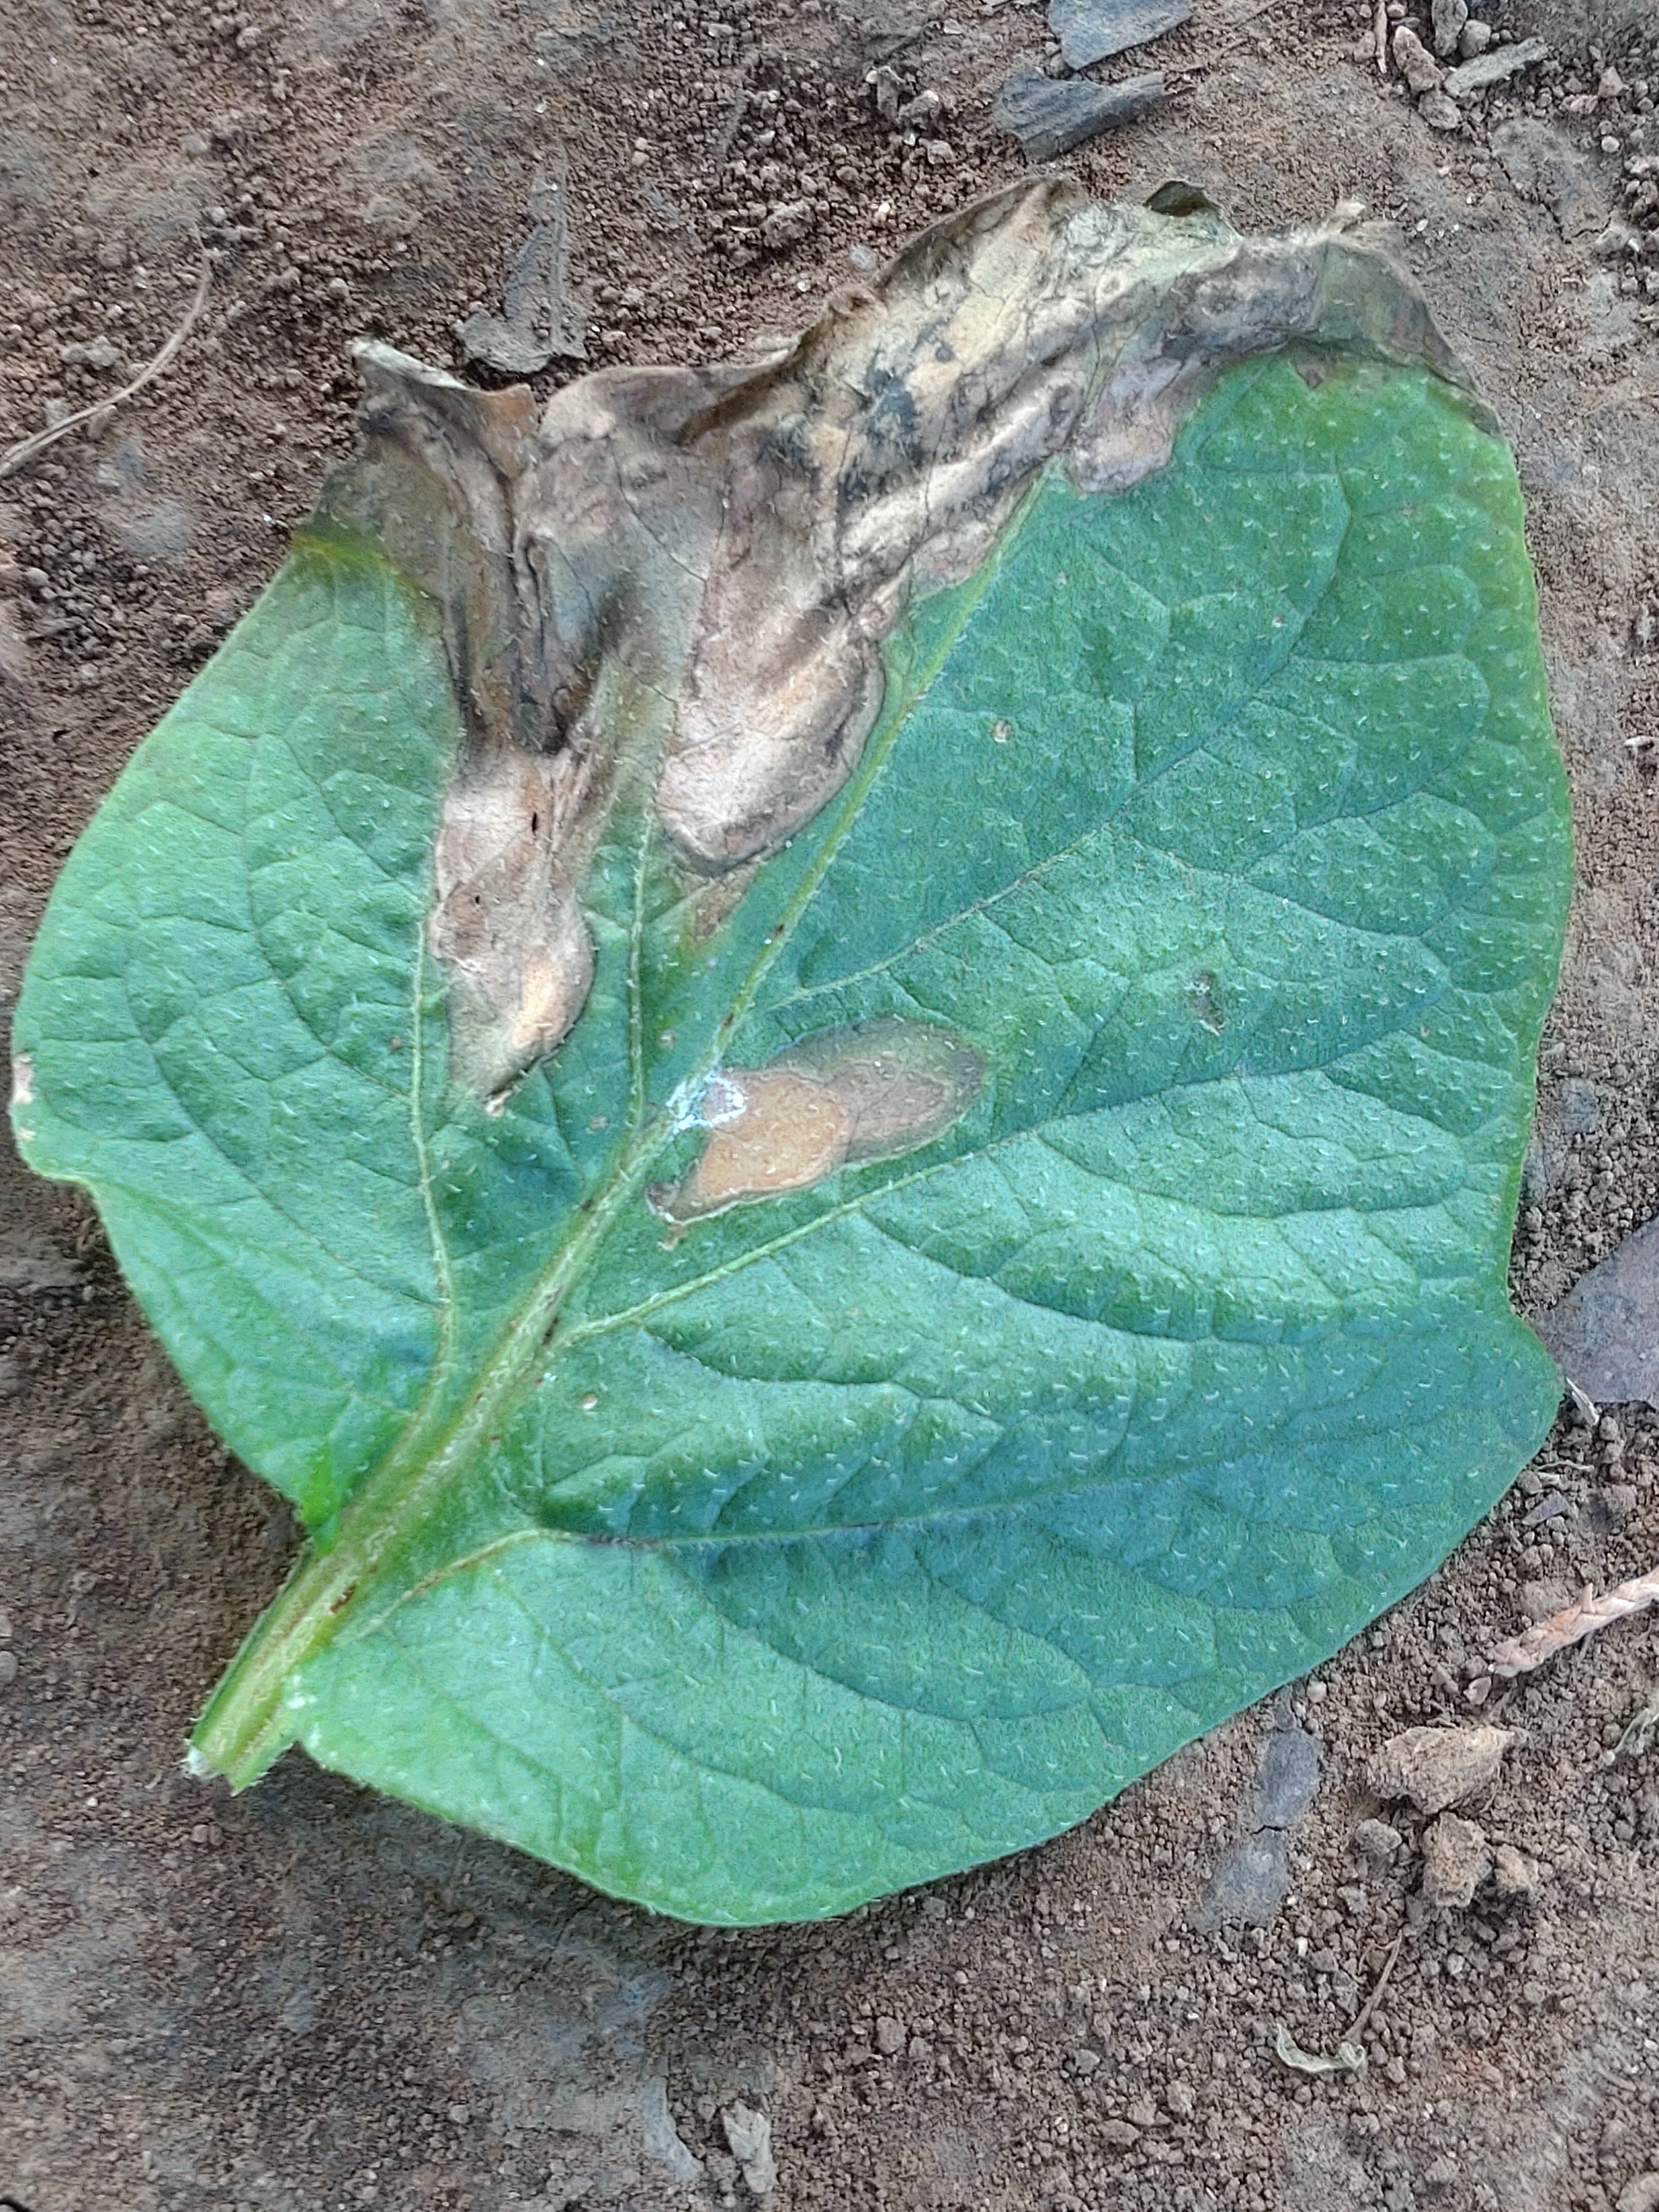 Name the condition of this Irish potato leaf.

early blight
